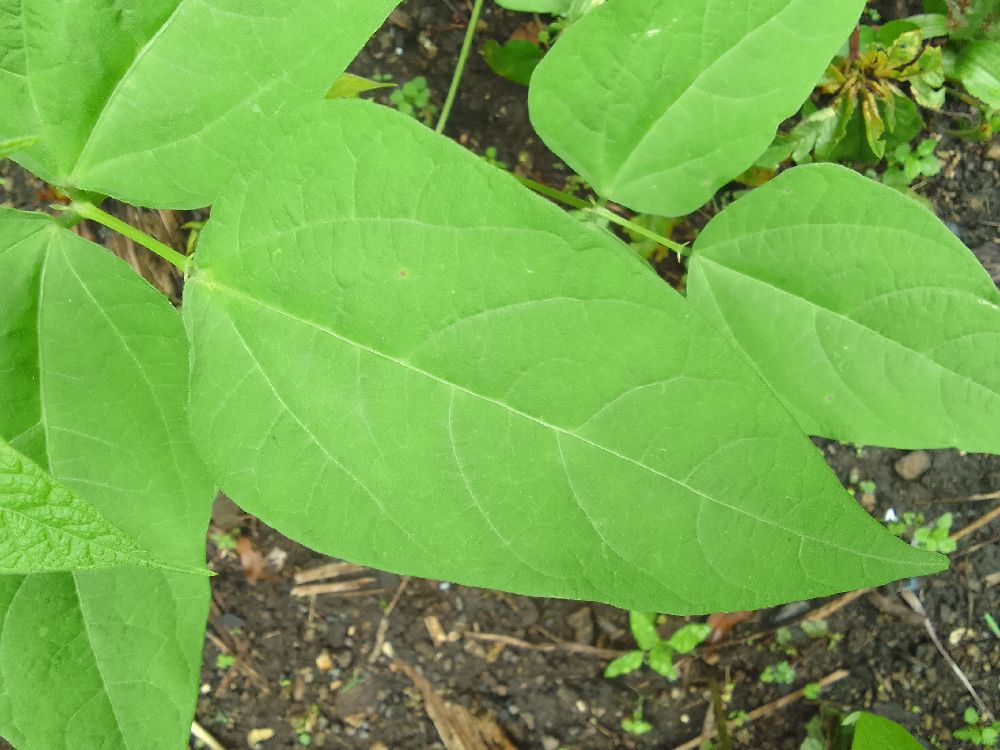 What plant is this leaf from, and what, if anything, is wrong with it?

common bean, healthy
